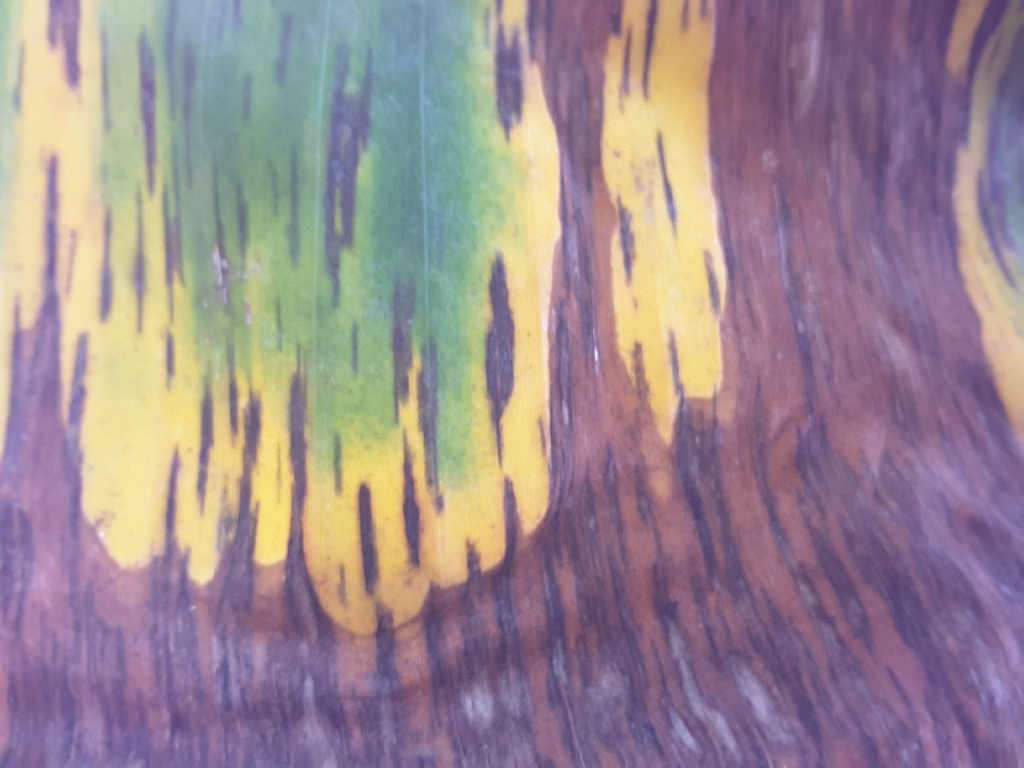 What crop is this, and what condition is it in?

banana, black sigatoka
